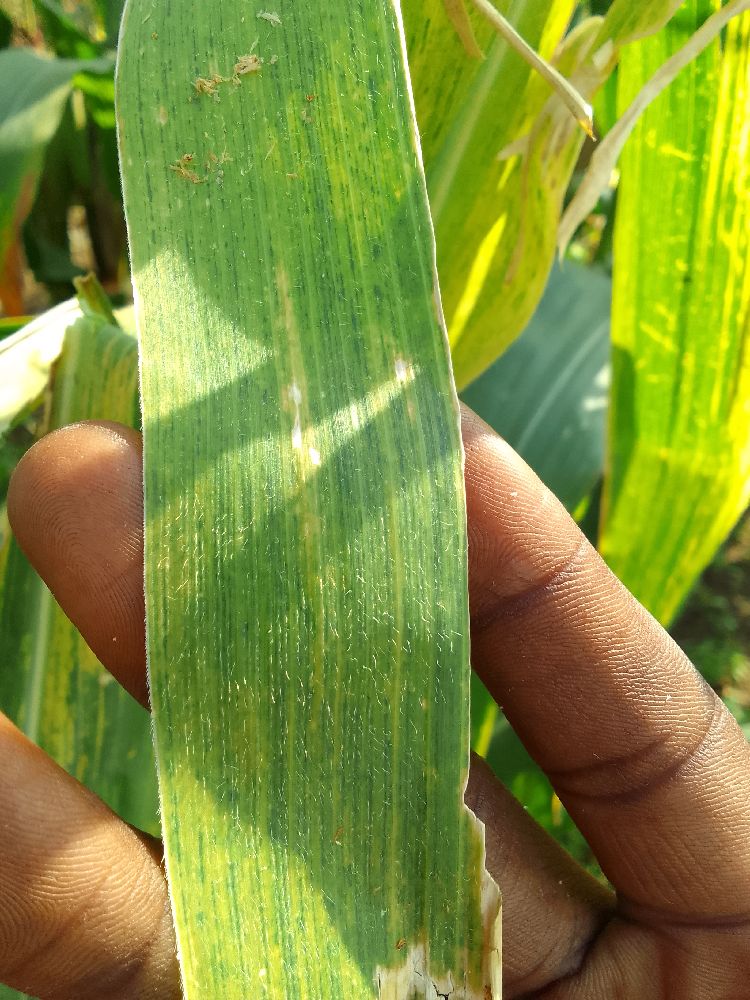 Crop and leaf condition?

maize, maize lethal necrosis
